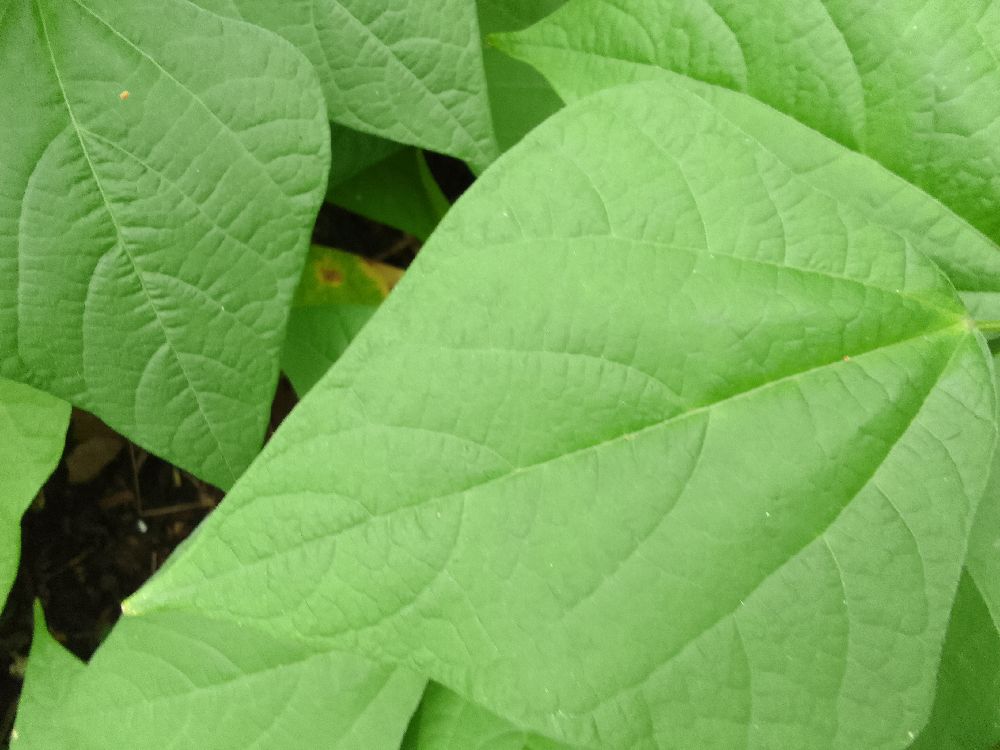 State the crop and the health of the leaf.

common bean, healthy
